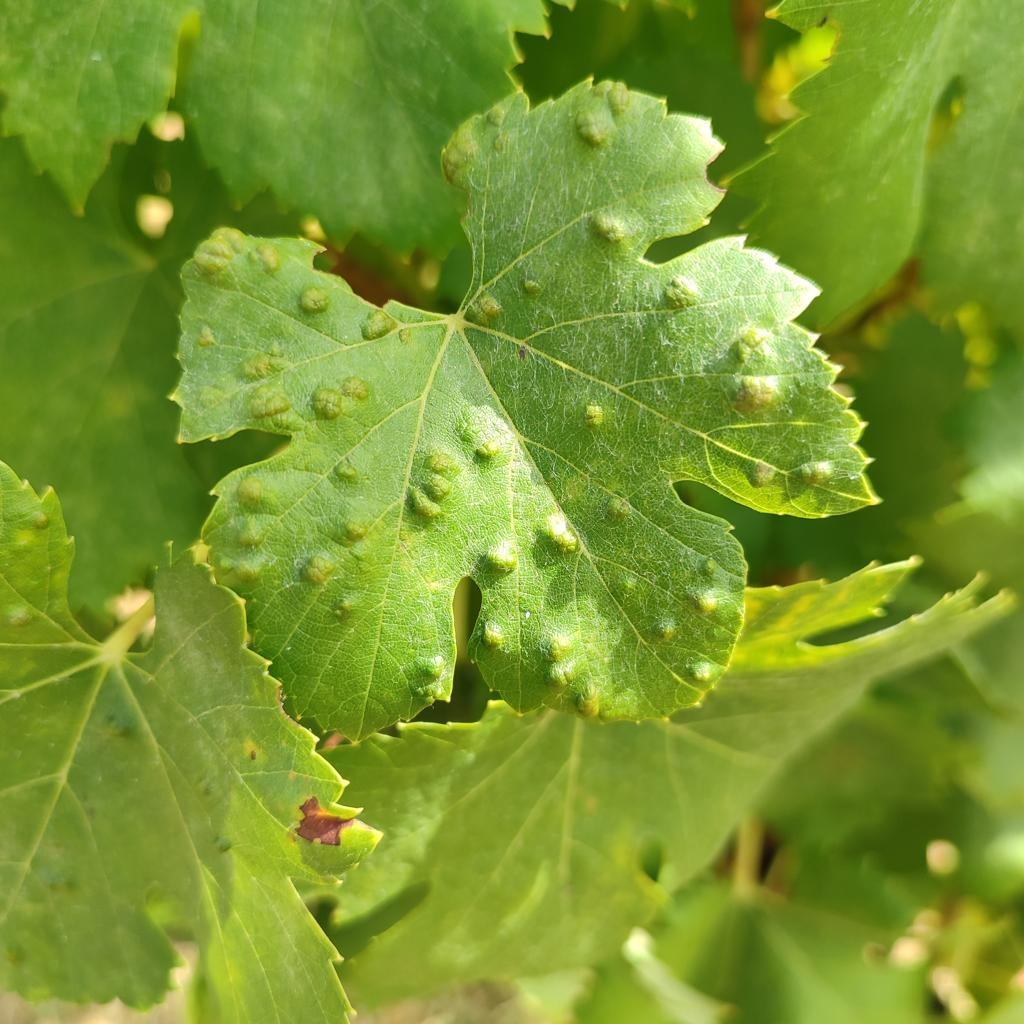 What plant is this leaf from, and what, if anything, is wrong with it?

grapevine, erineum mite
